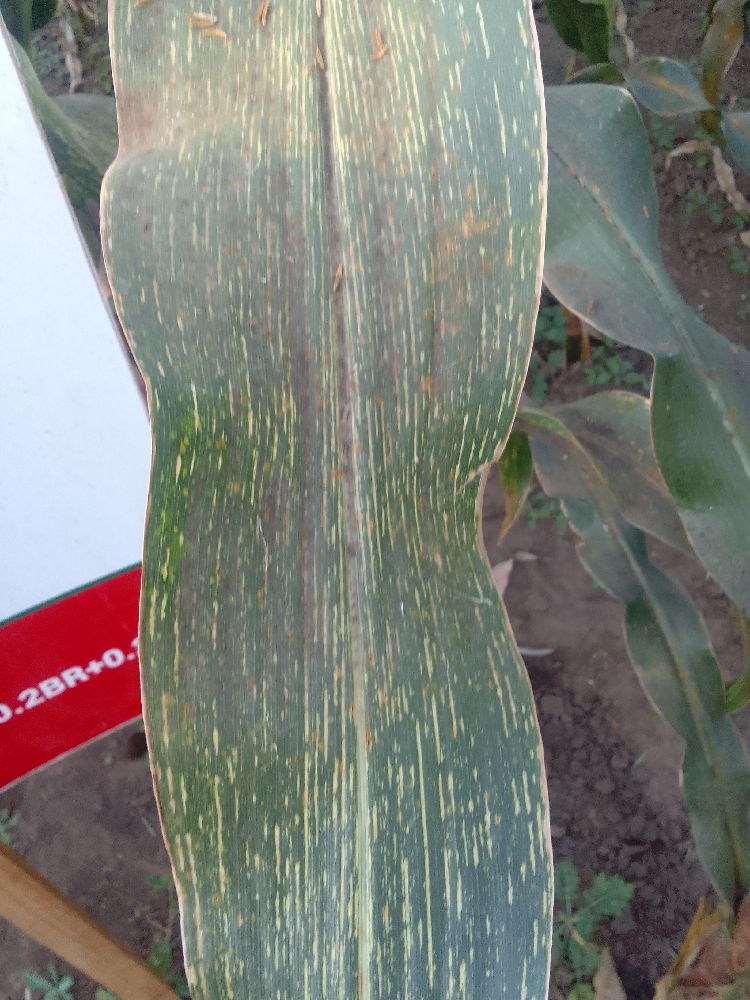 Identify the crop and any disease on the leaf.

maize, maize streak virus
